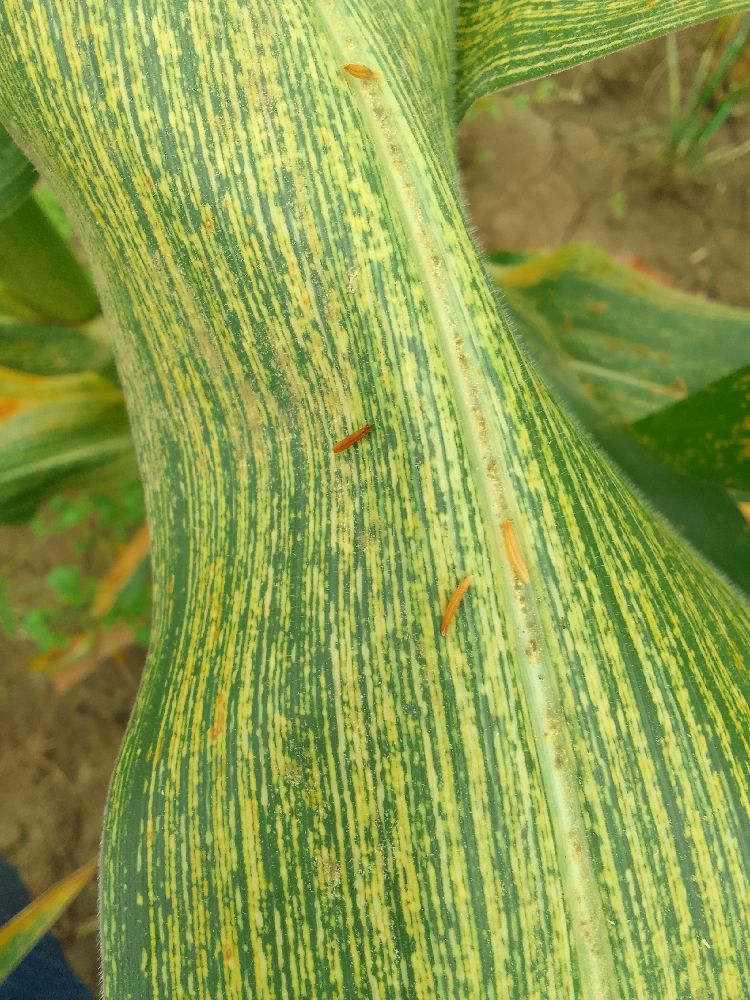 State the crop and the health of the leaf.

maize, maize streak virus
